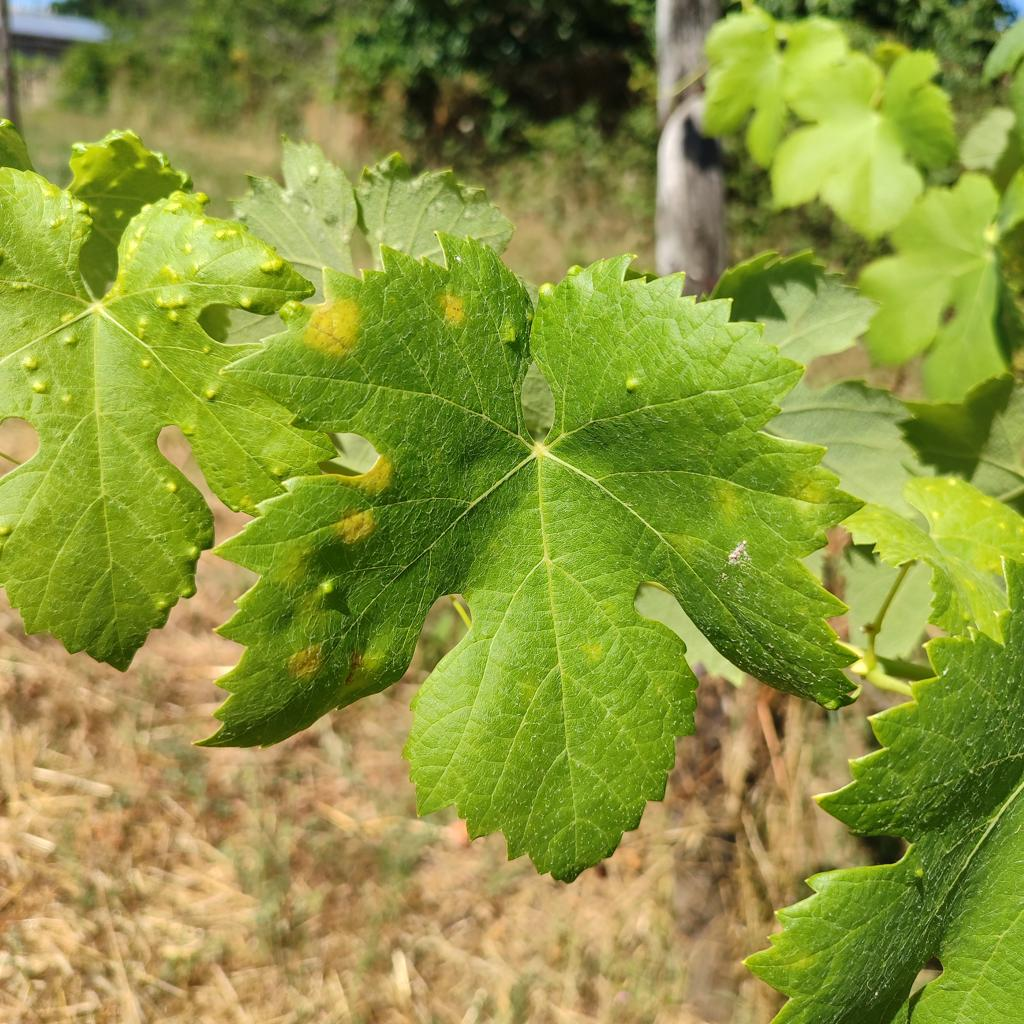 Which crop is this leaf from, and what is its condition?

grapevine, downy mildew
